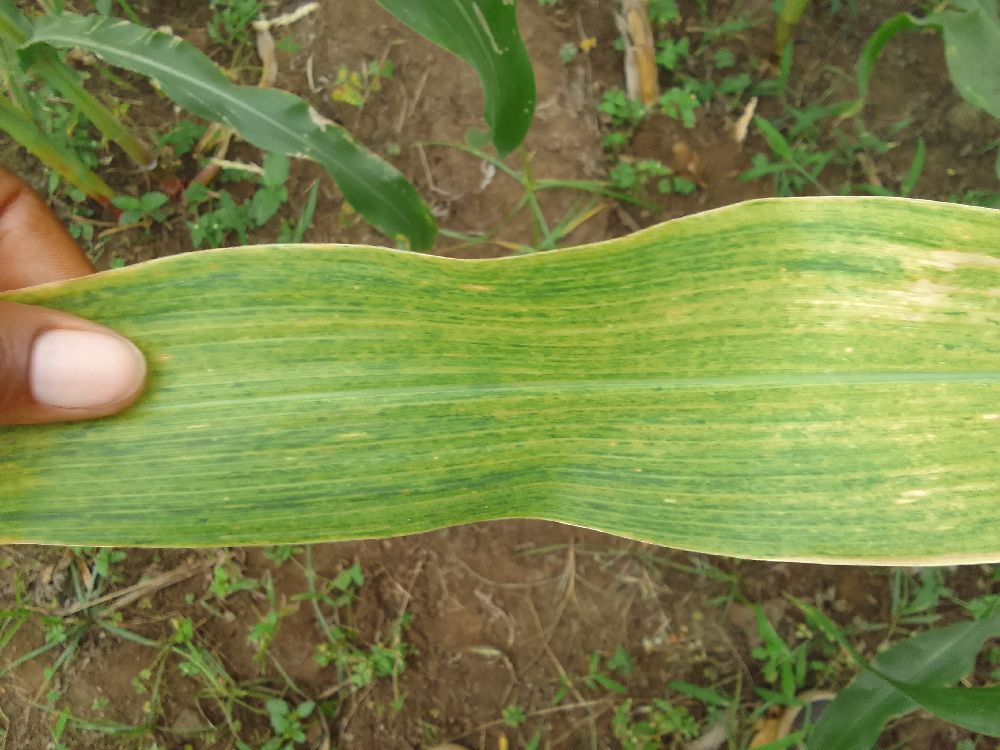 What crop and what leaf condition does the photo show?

maize, maize lethal necrosis
